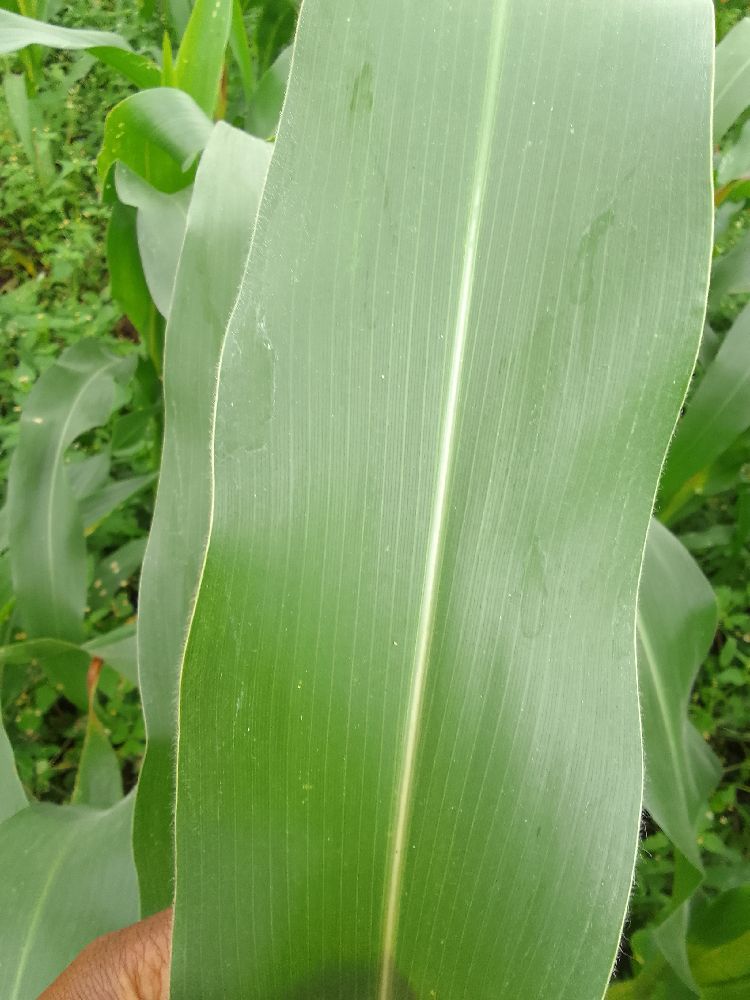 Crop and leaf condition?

maize, healthy
